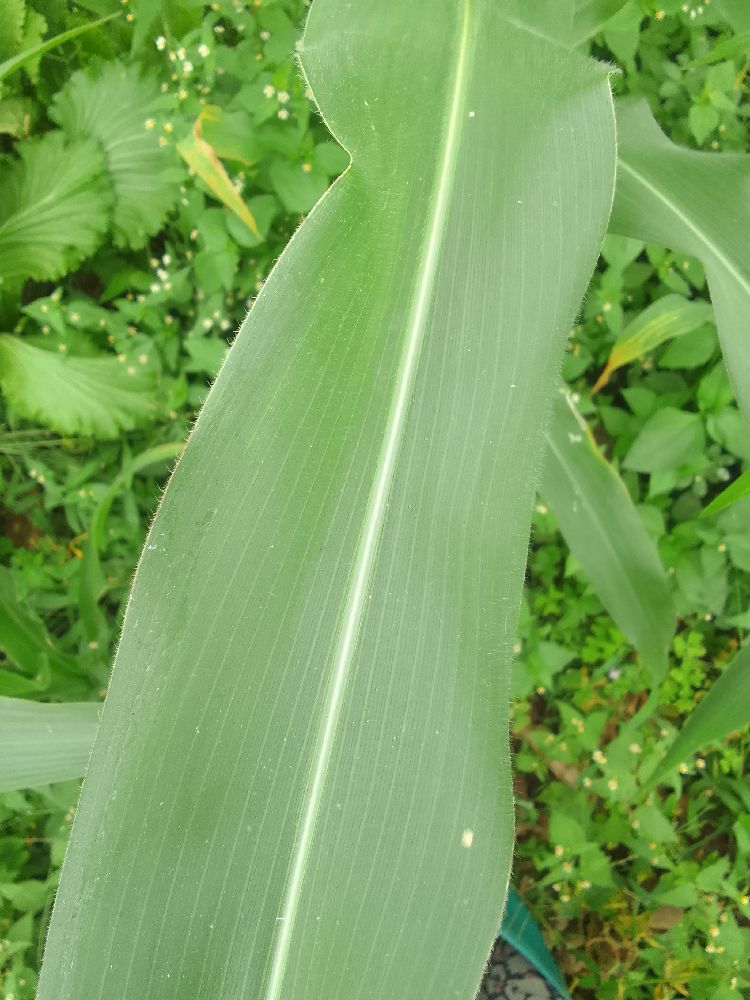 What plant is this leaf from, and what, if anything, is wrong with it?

maize, healthy
